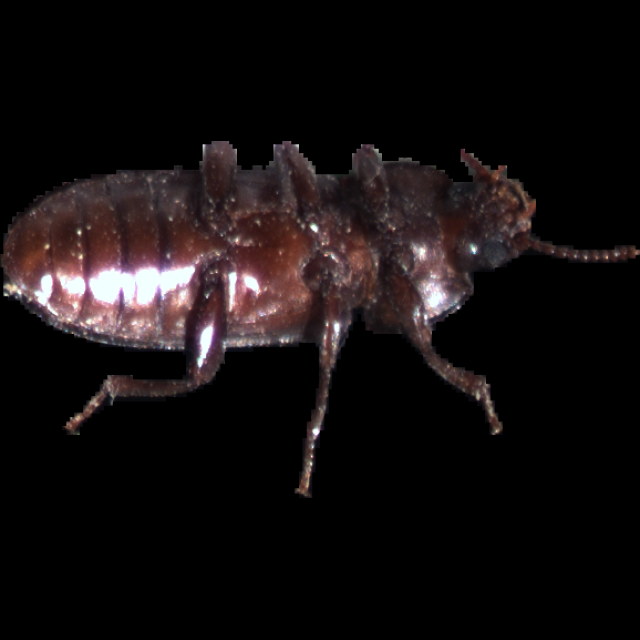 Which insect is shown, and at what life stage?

mealworm beetle
